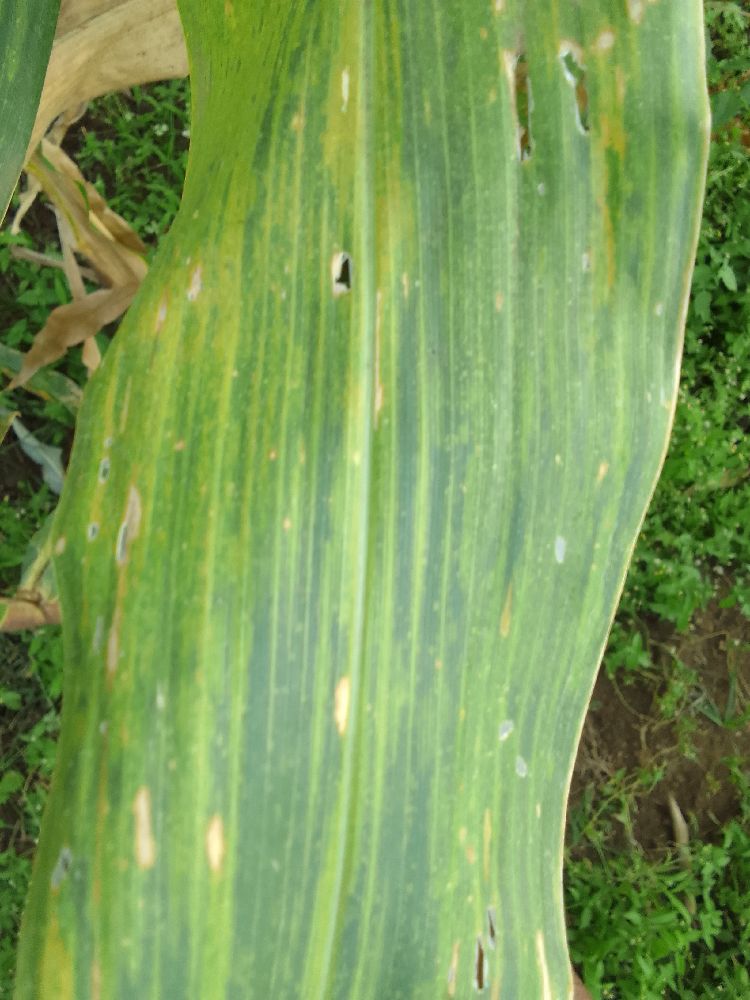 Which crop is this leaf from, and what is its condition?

maize, maize lethal necrosis
